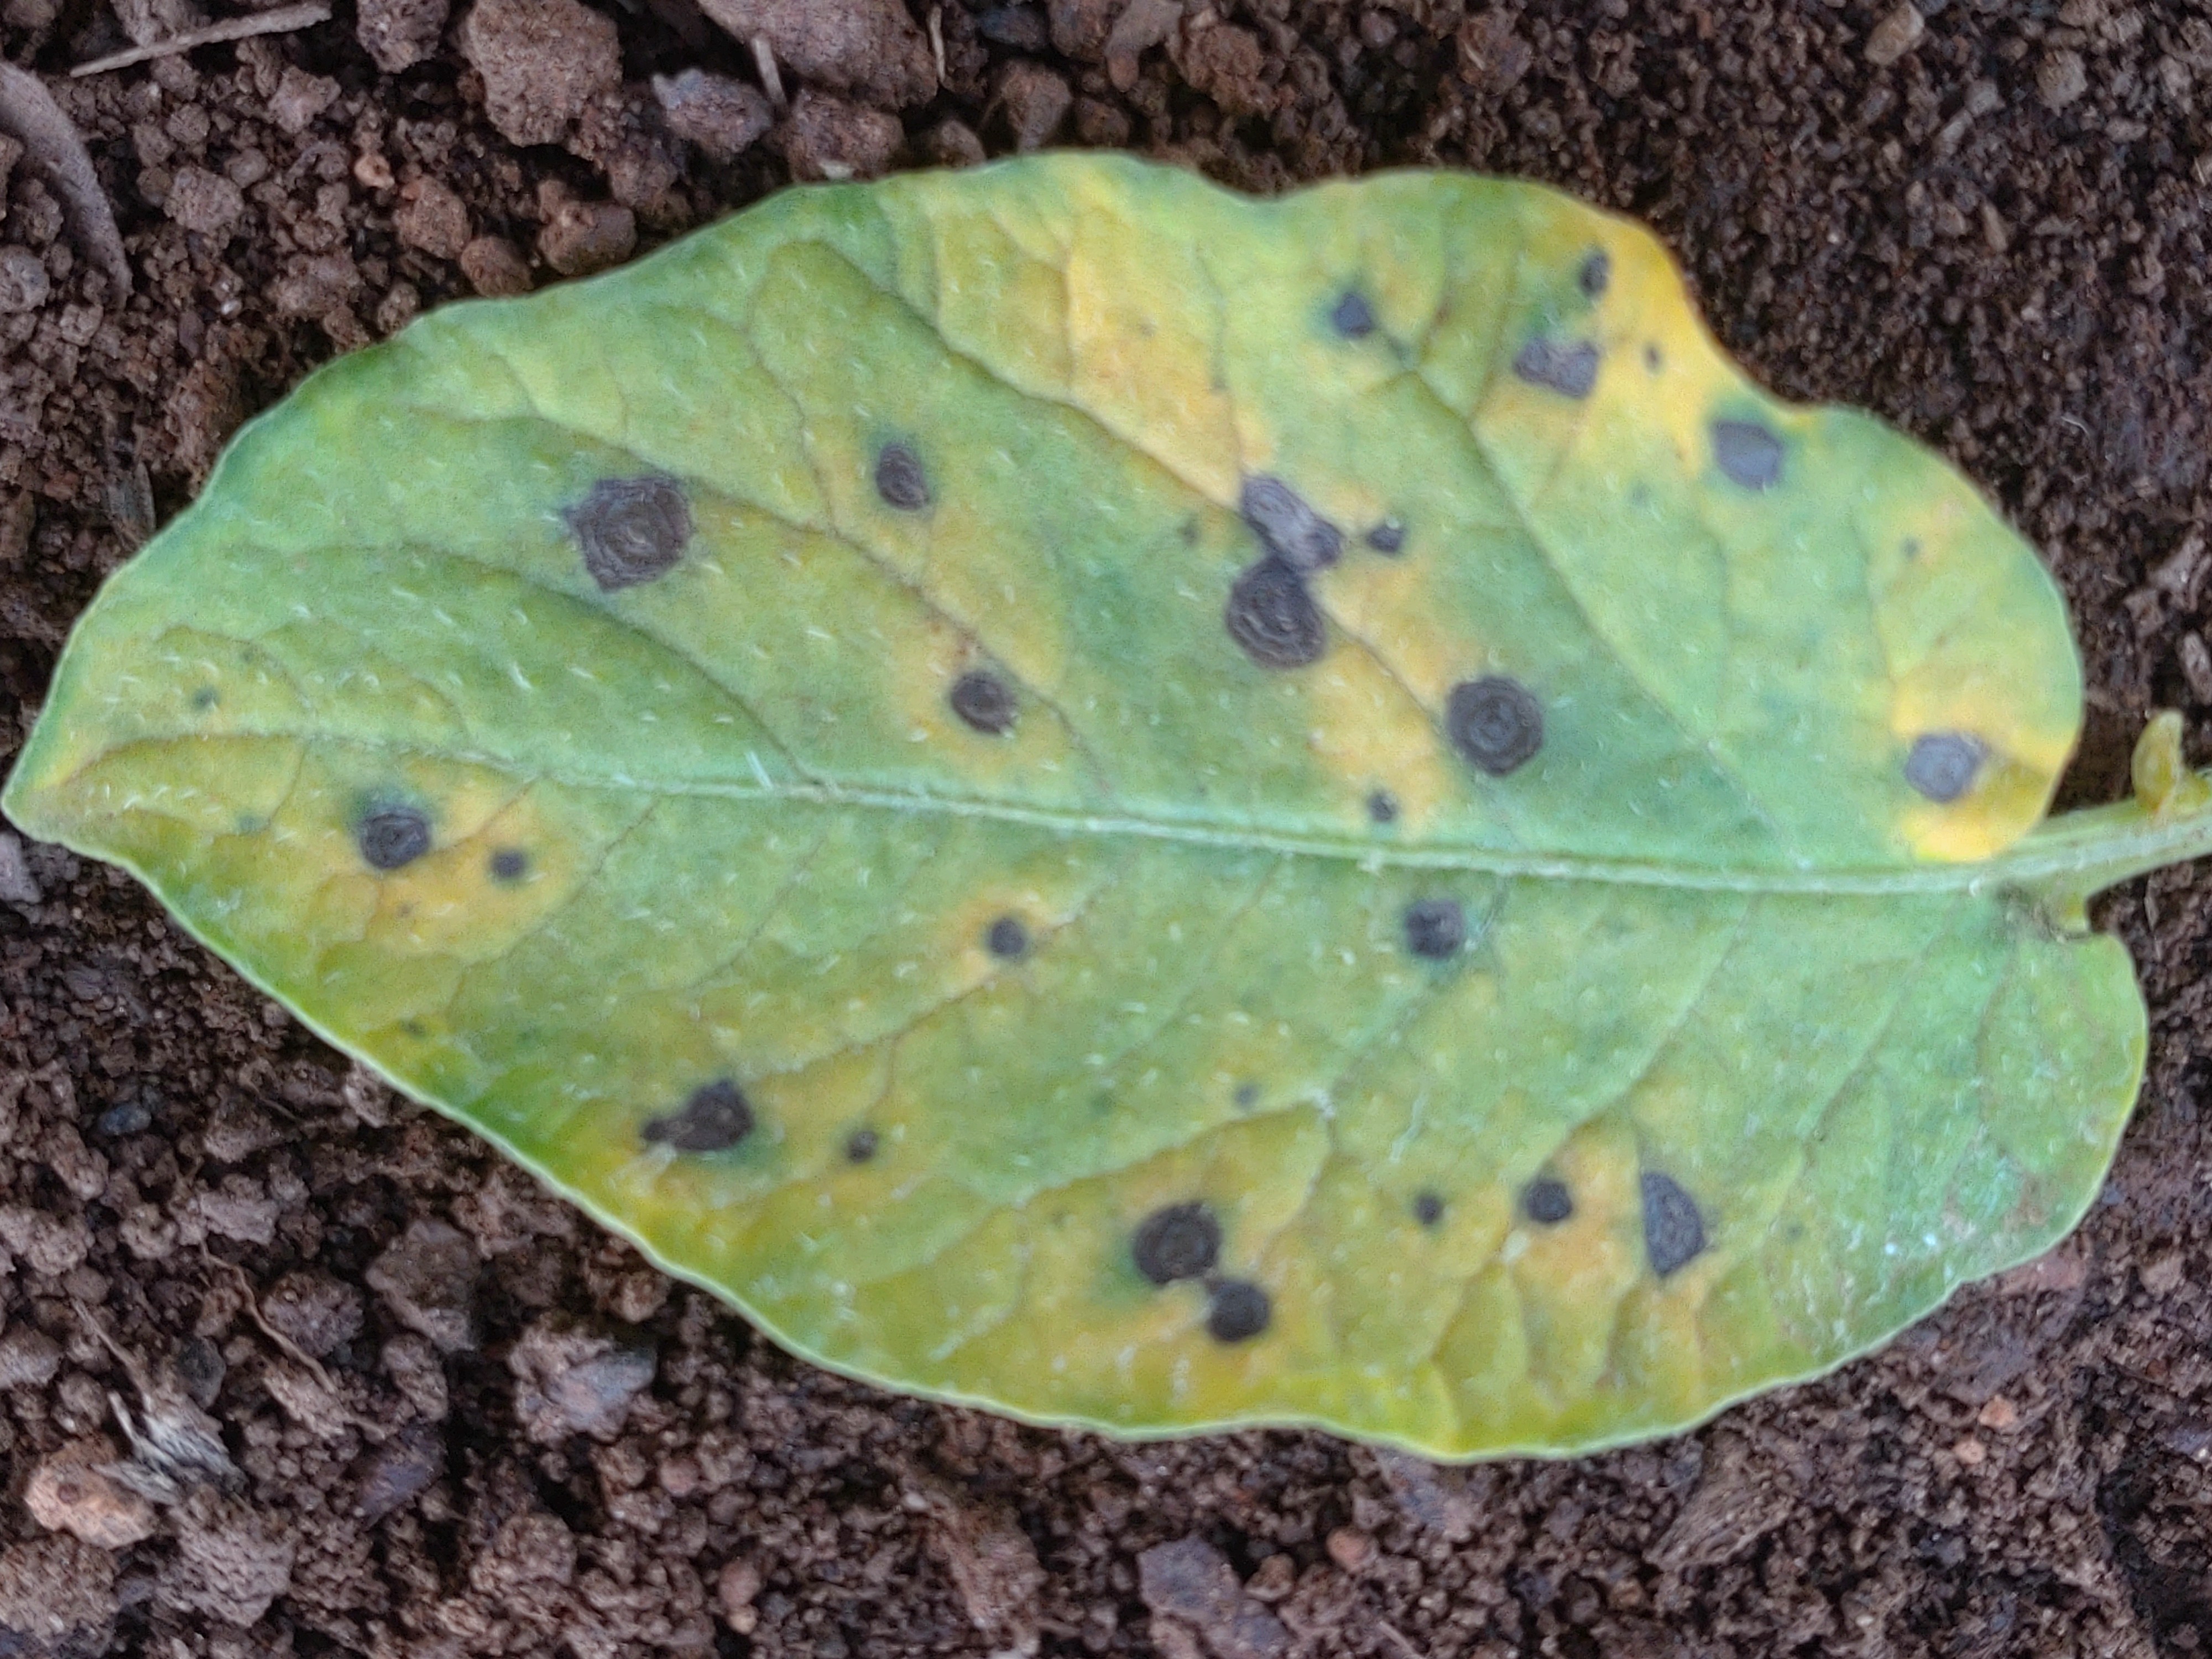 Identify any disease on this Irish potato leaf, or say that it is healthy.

late blight
